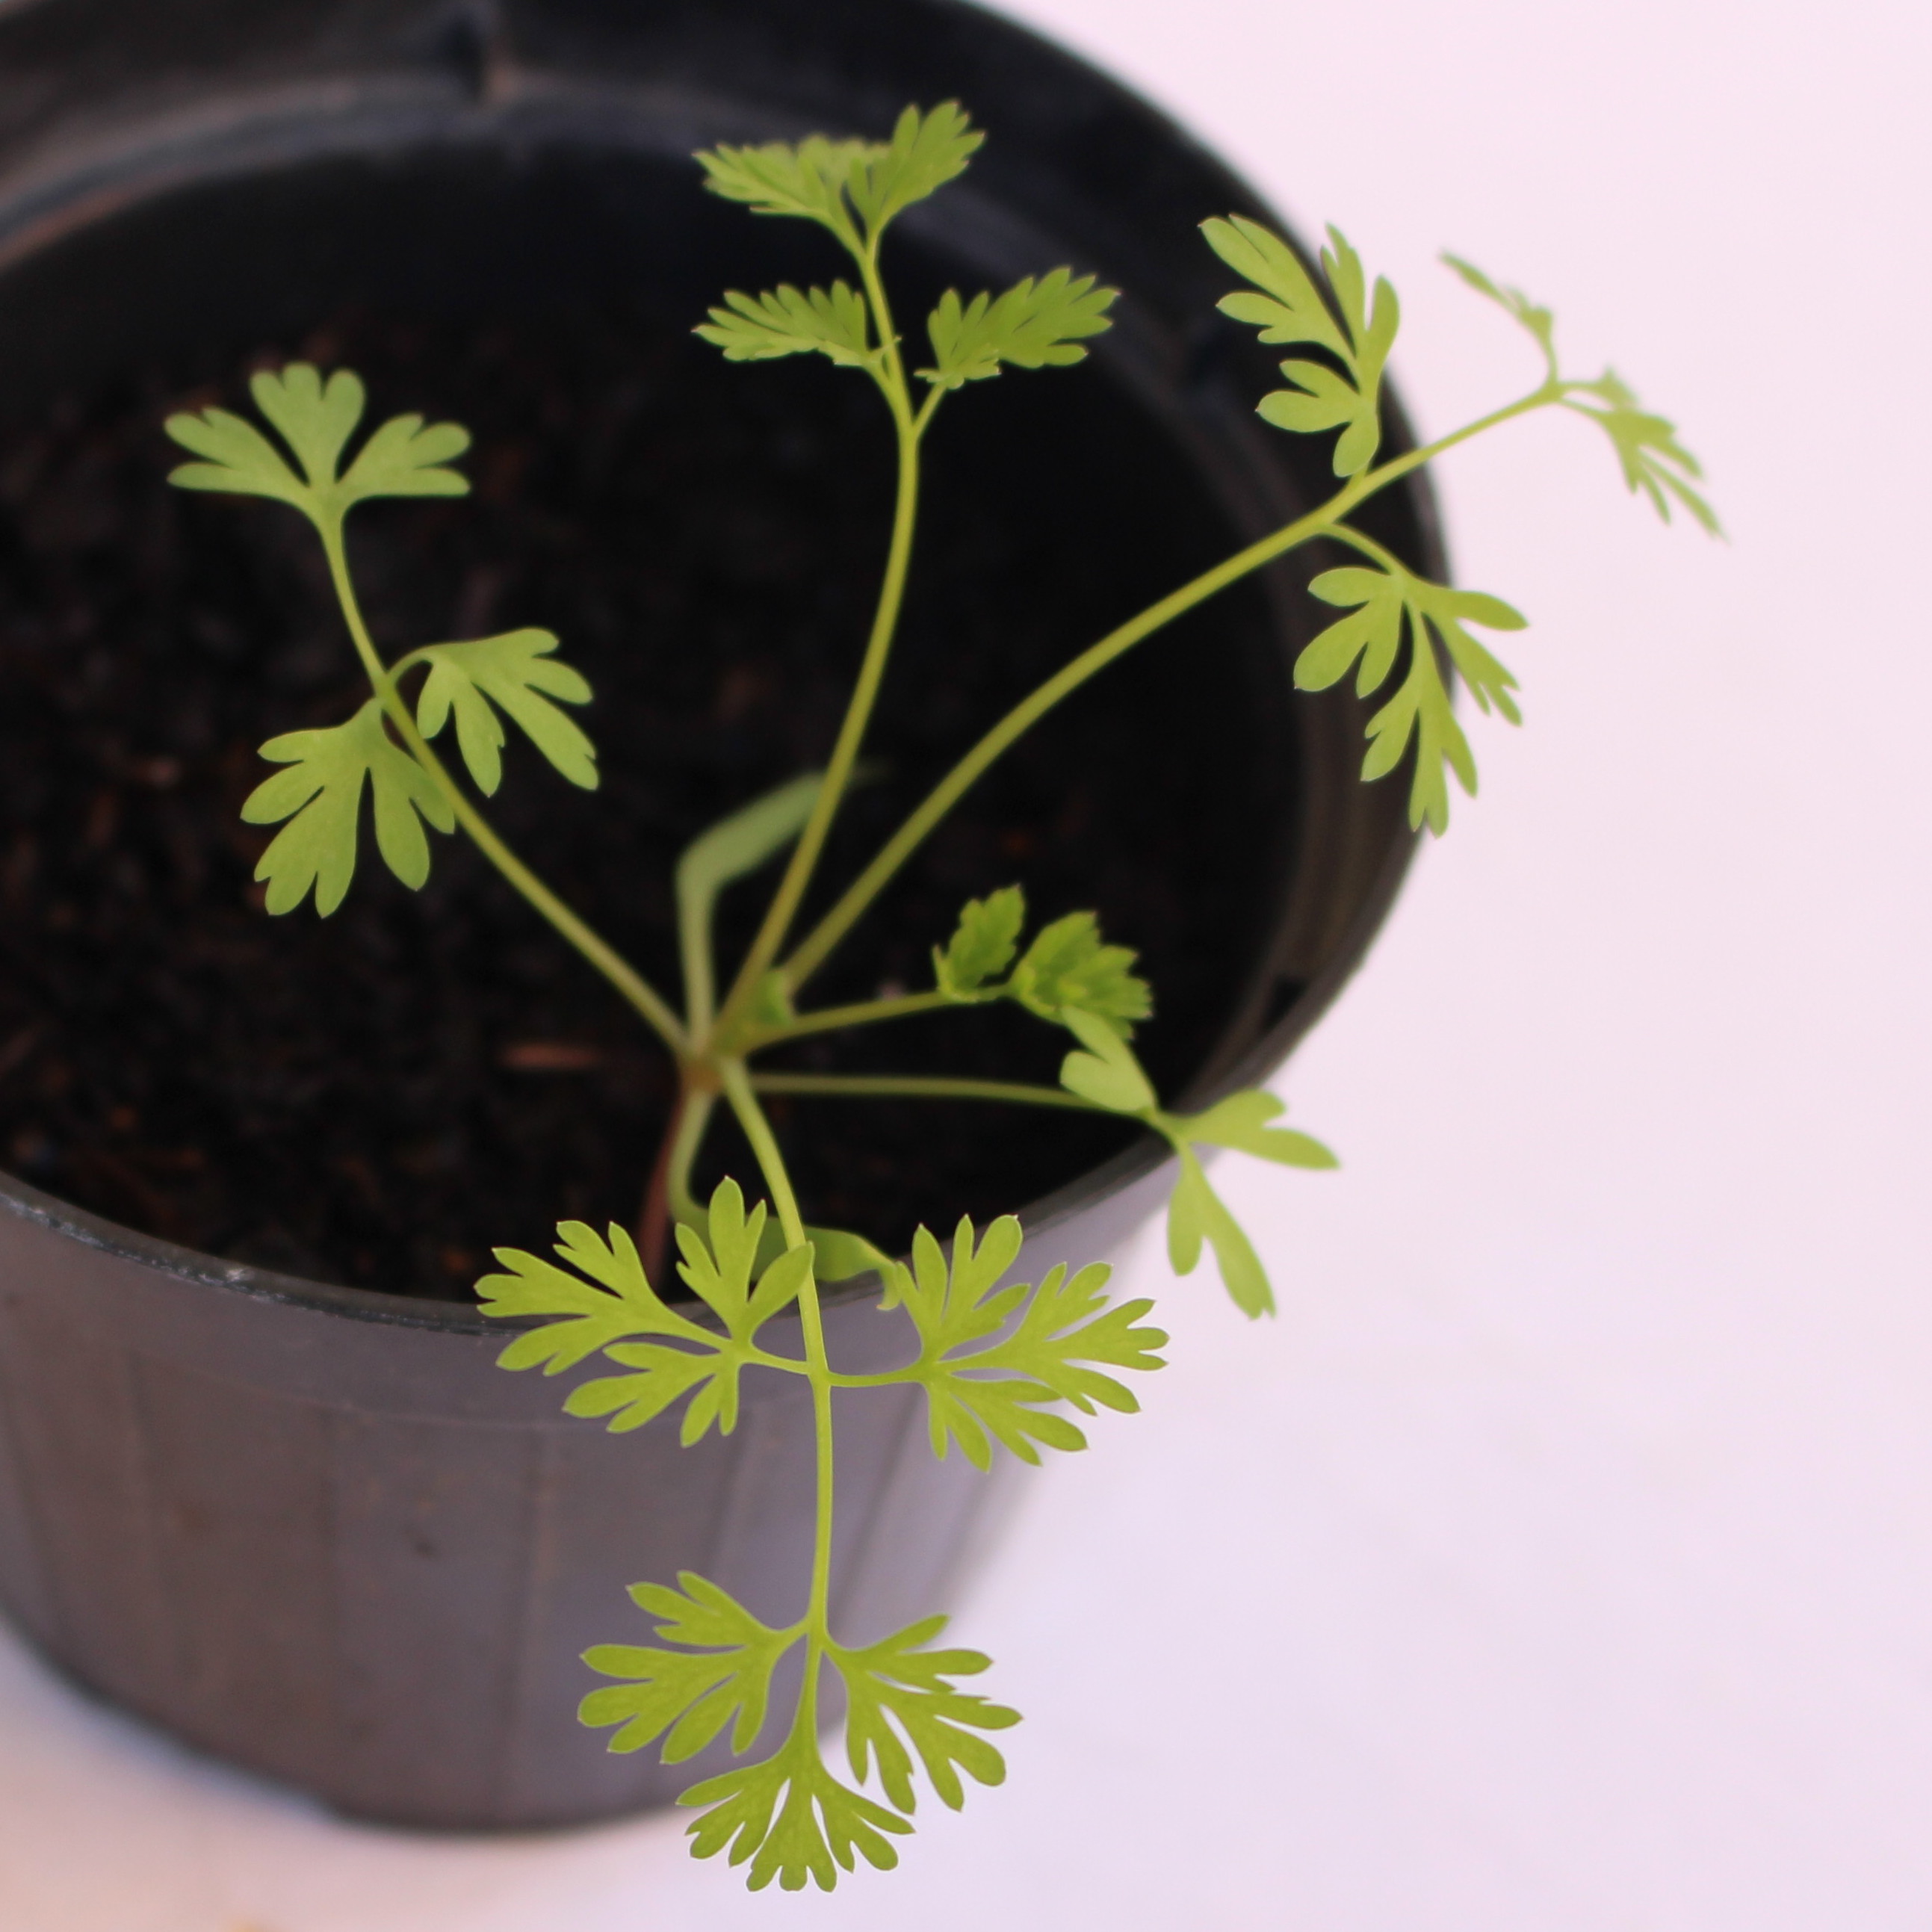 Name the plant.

Fumaria officinalis
